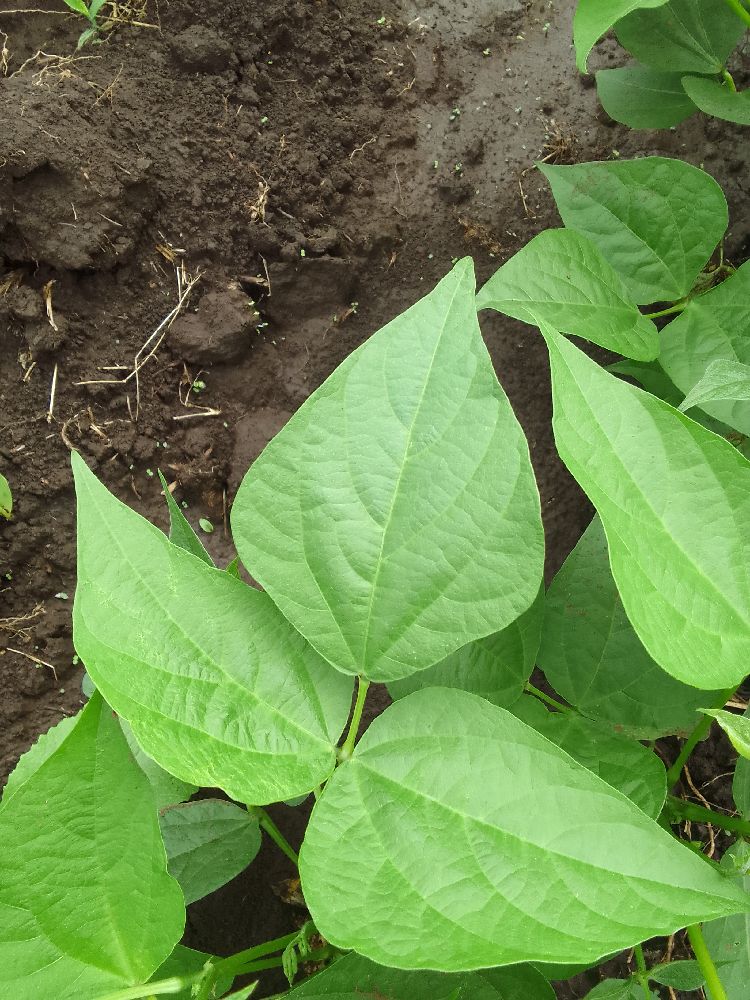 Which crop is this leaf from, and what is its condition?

common bean, healthy
